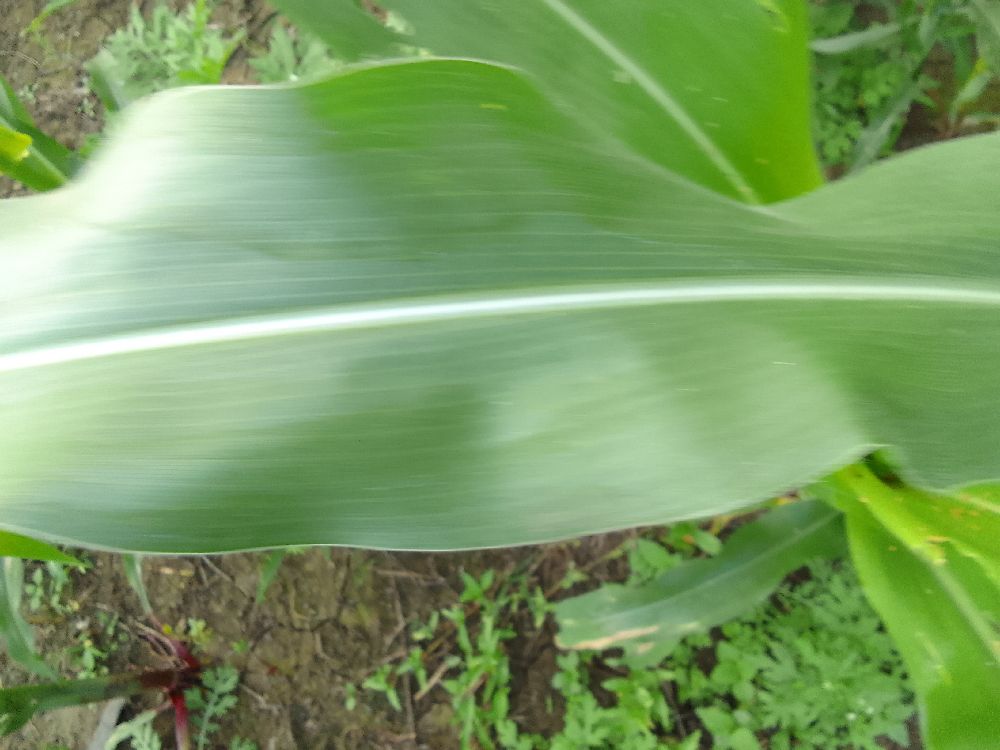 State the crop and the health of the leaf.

maize, healthy
